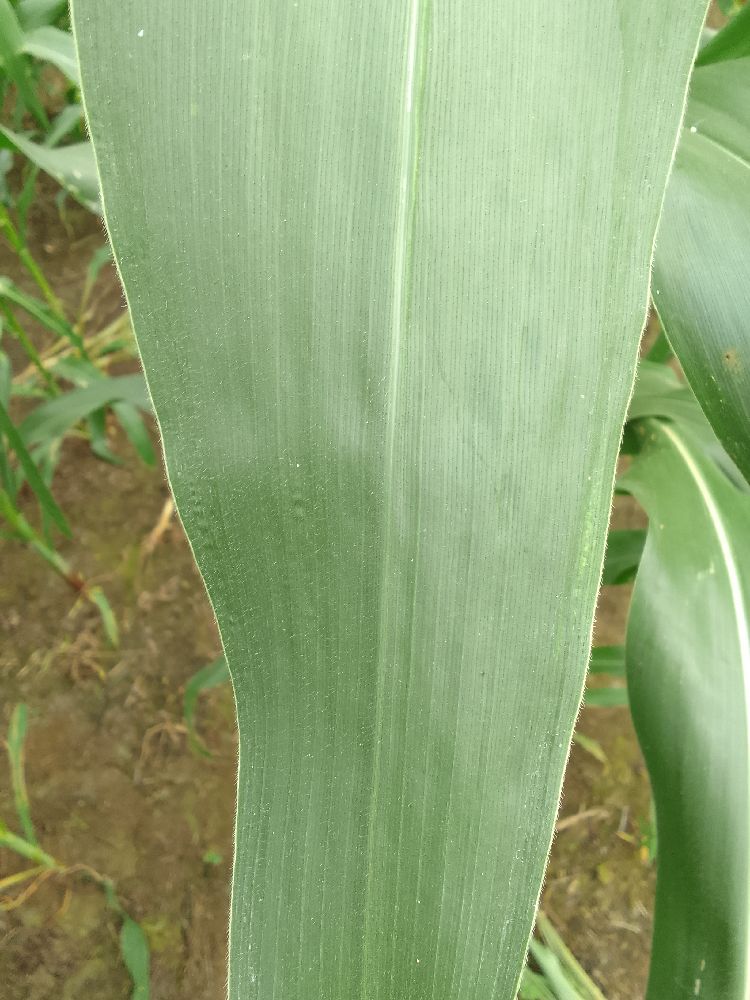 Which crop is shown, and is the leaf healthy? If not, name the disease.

maize, healthy
